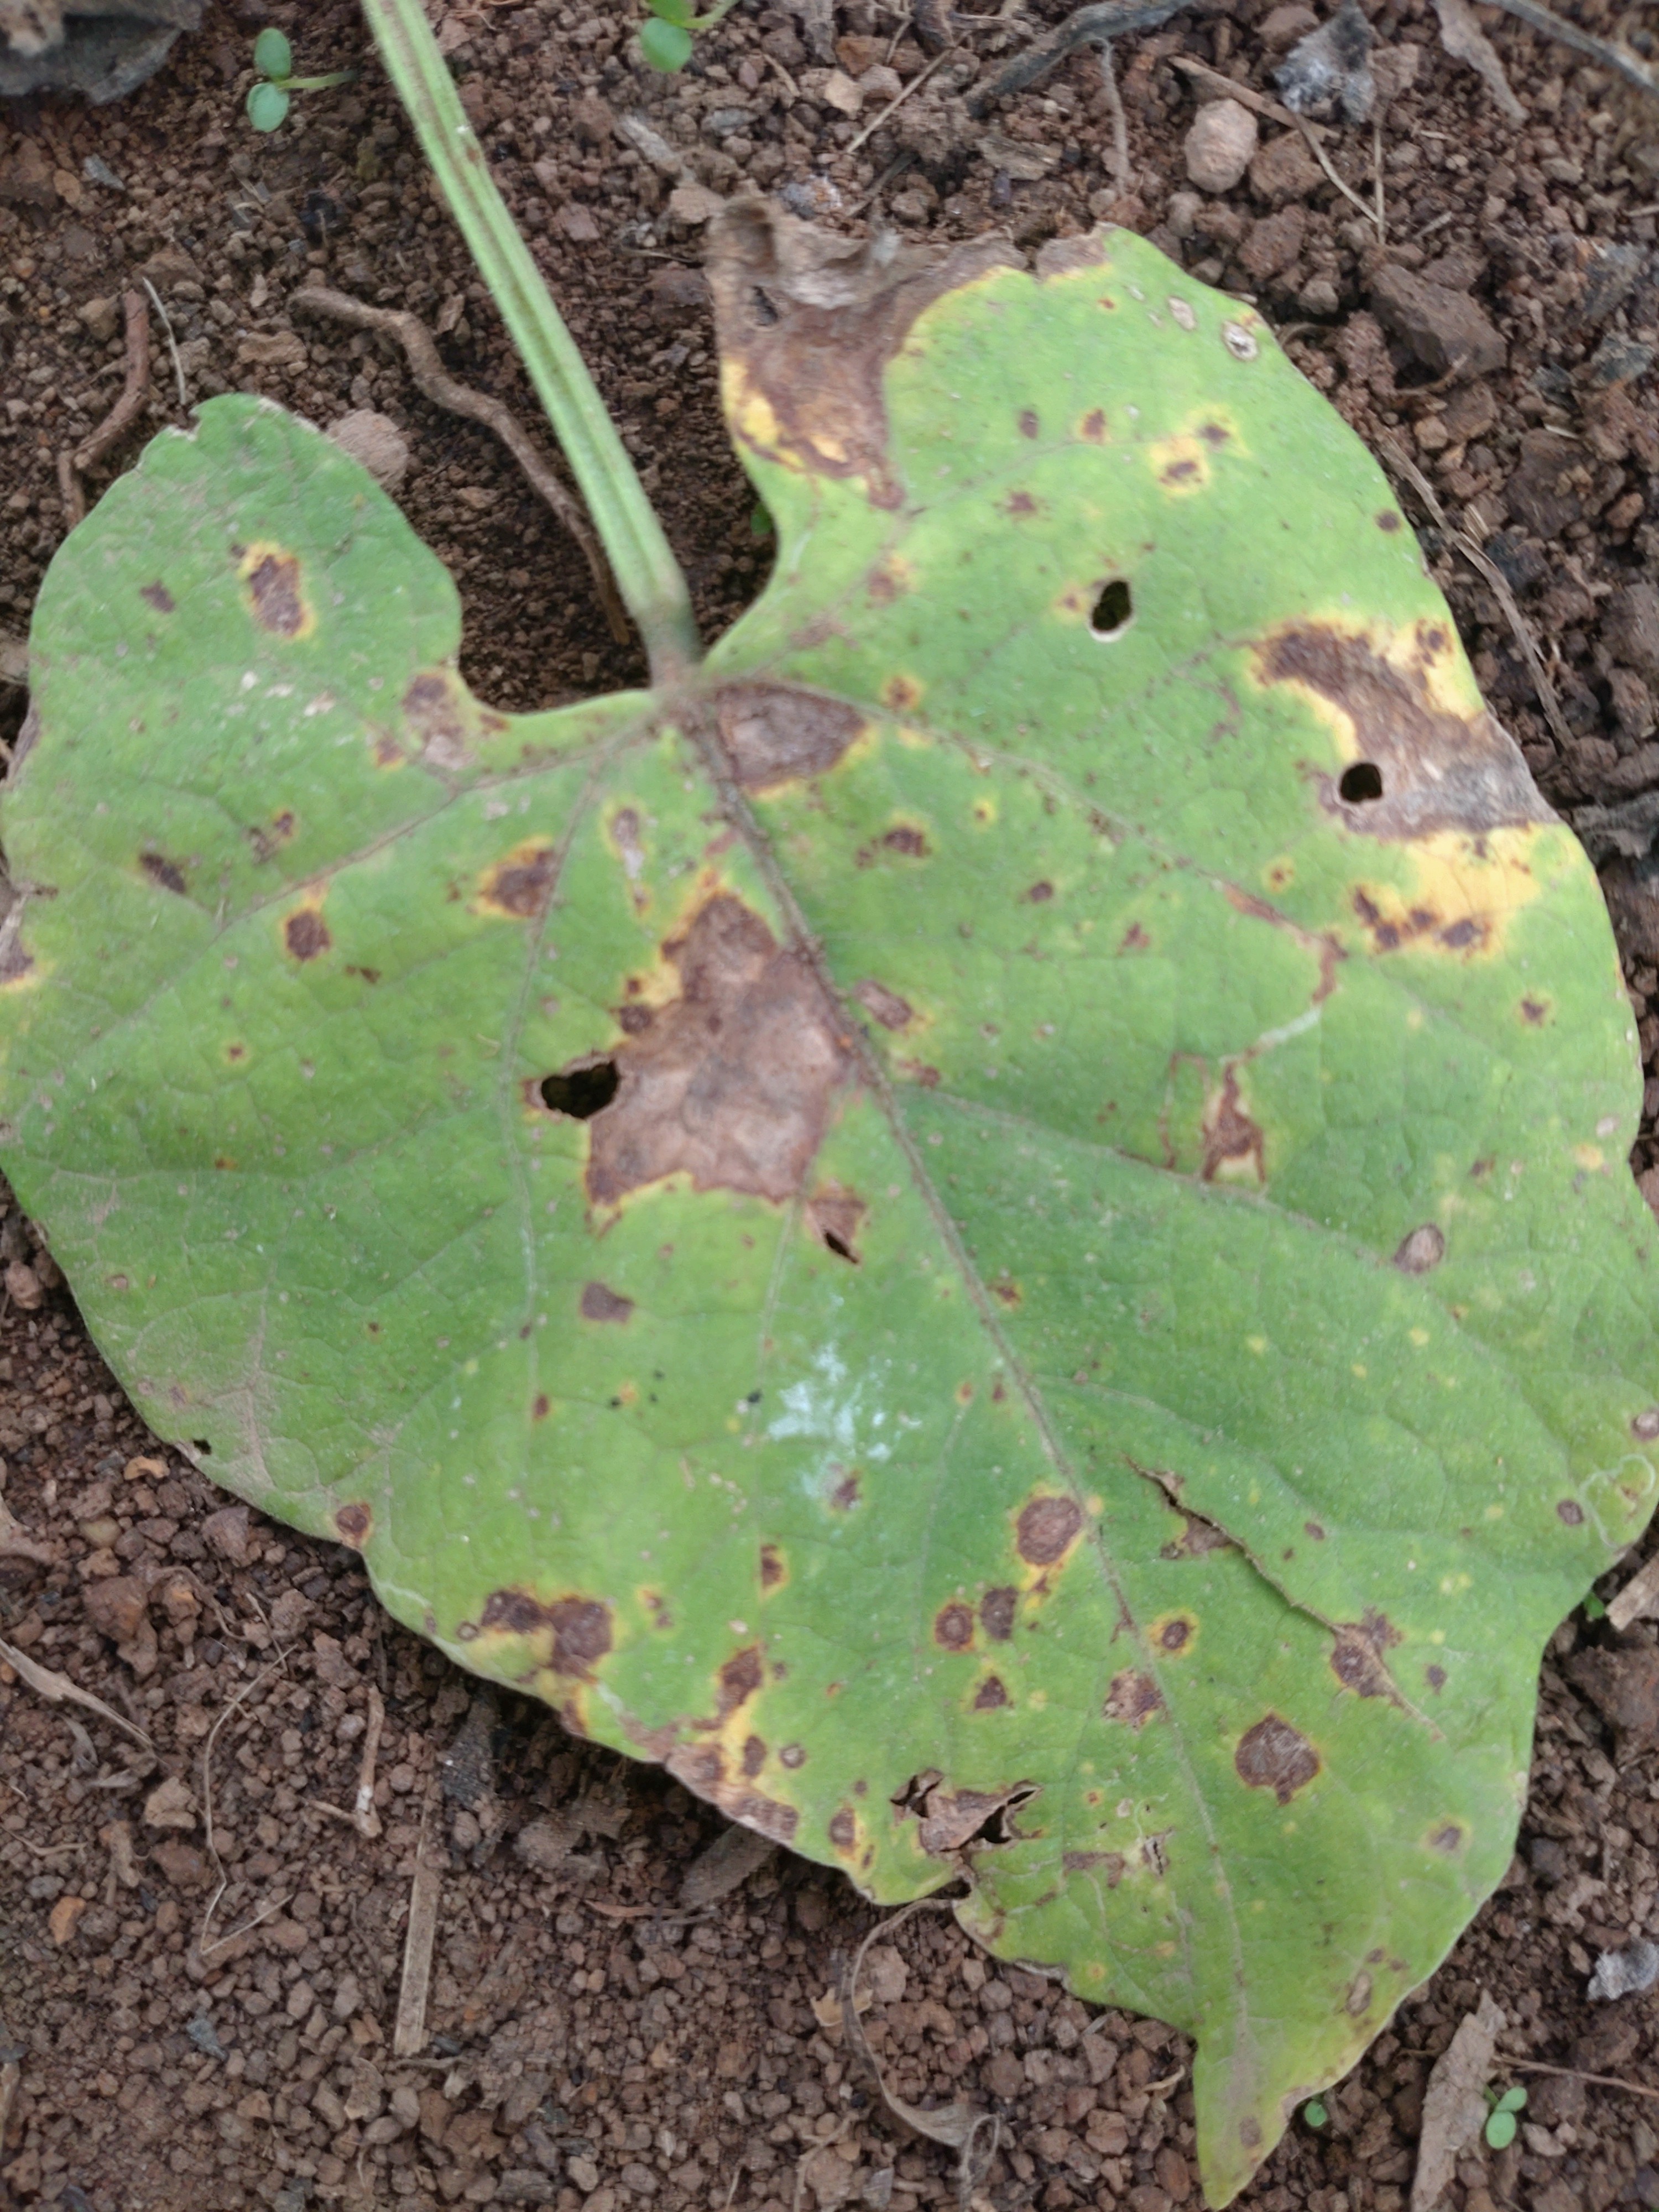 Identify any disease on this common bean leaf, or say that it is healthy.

rust
